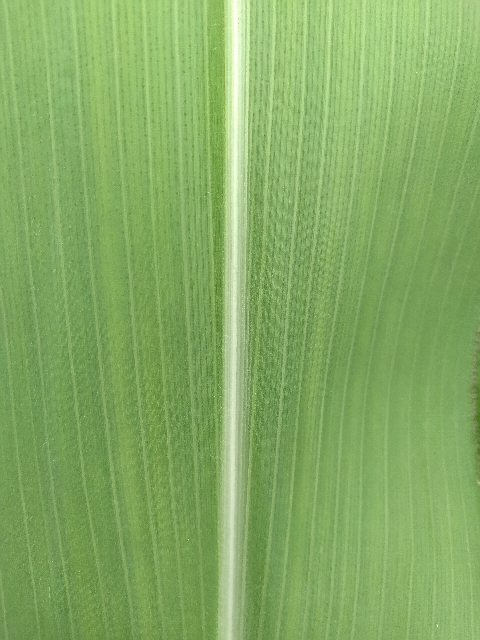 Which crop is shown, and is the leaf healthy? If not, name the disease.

maize, healthy
